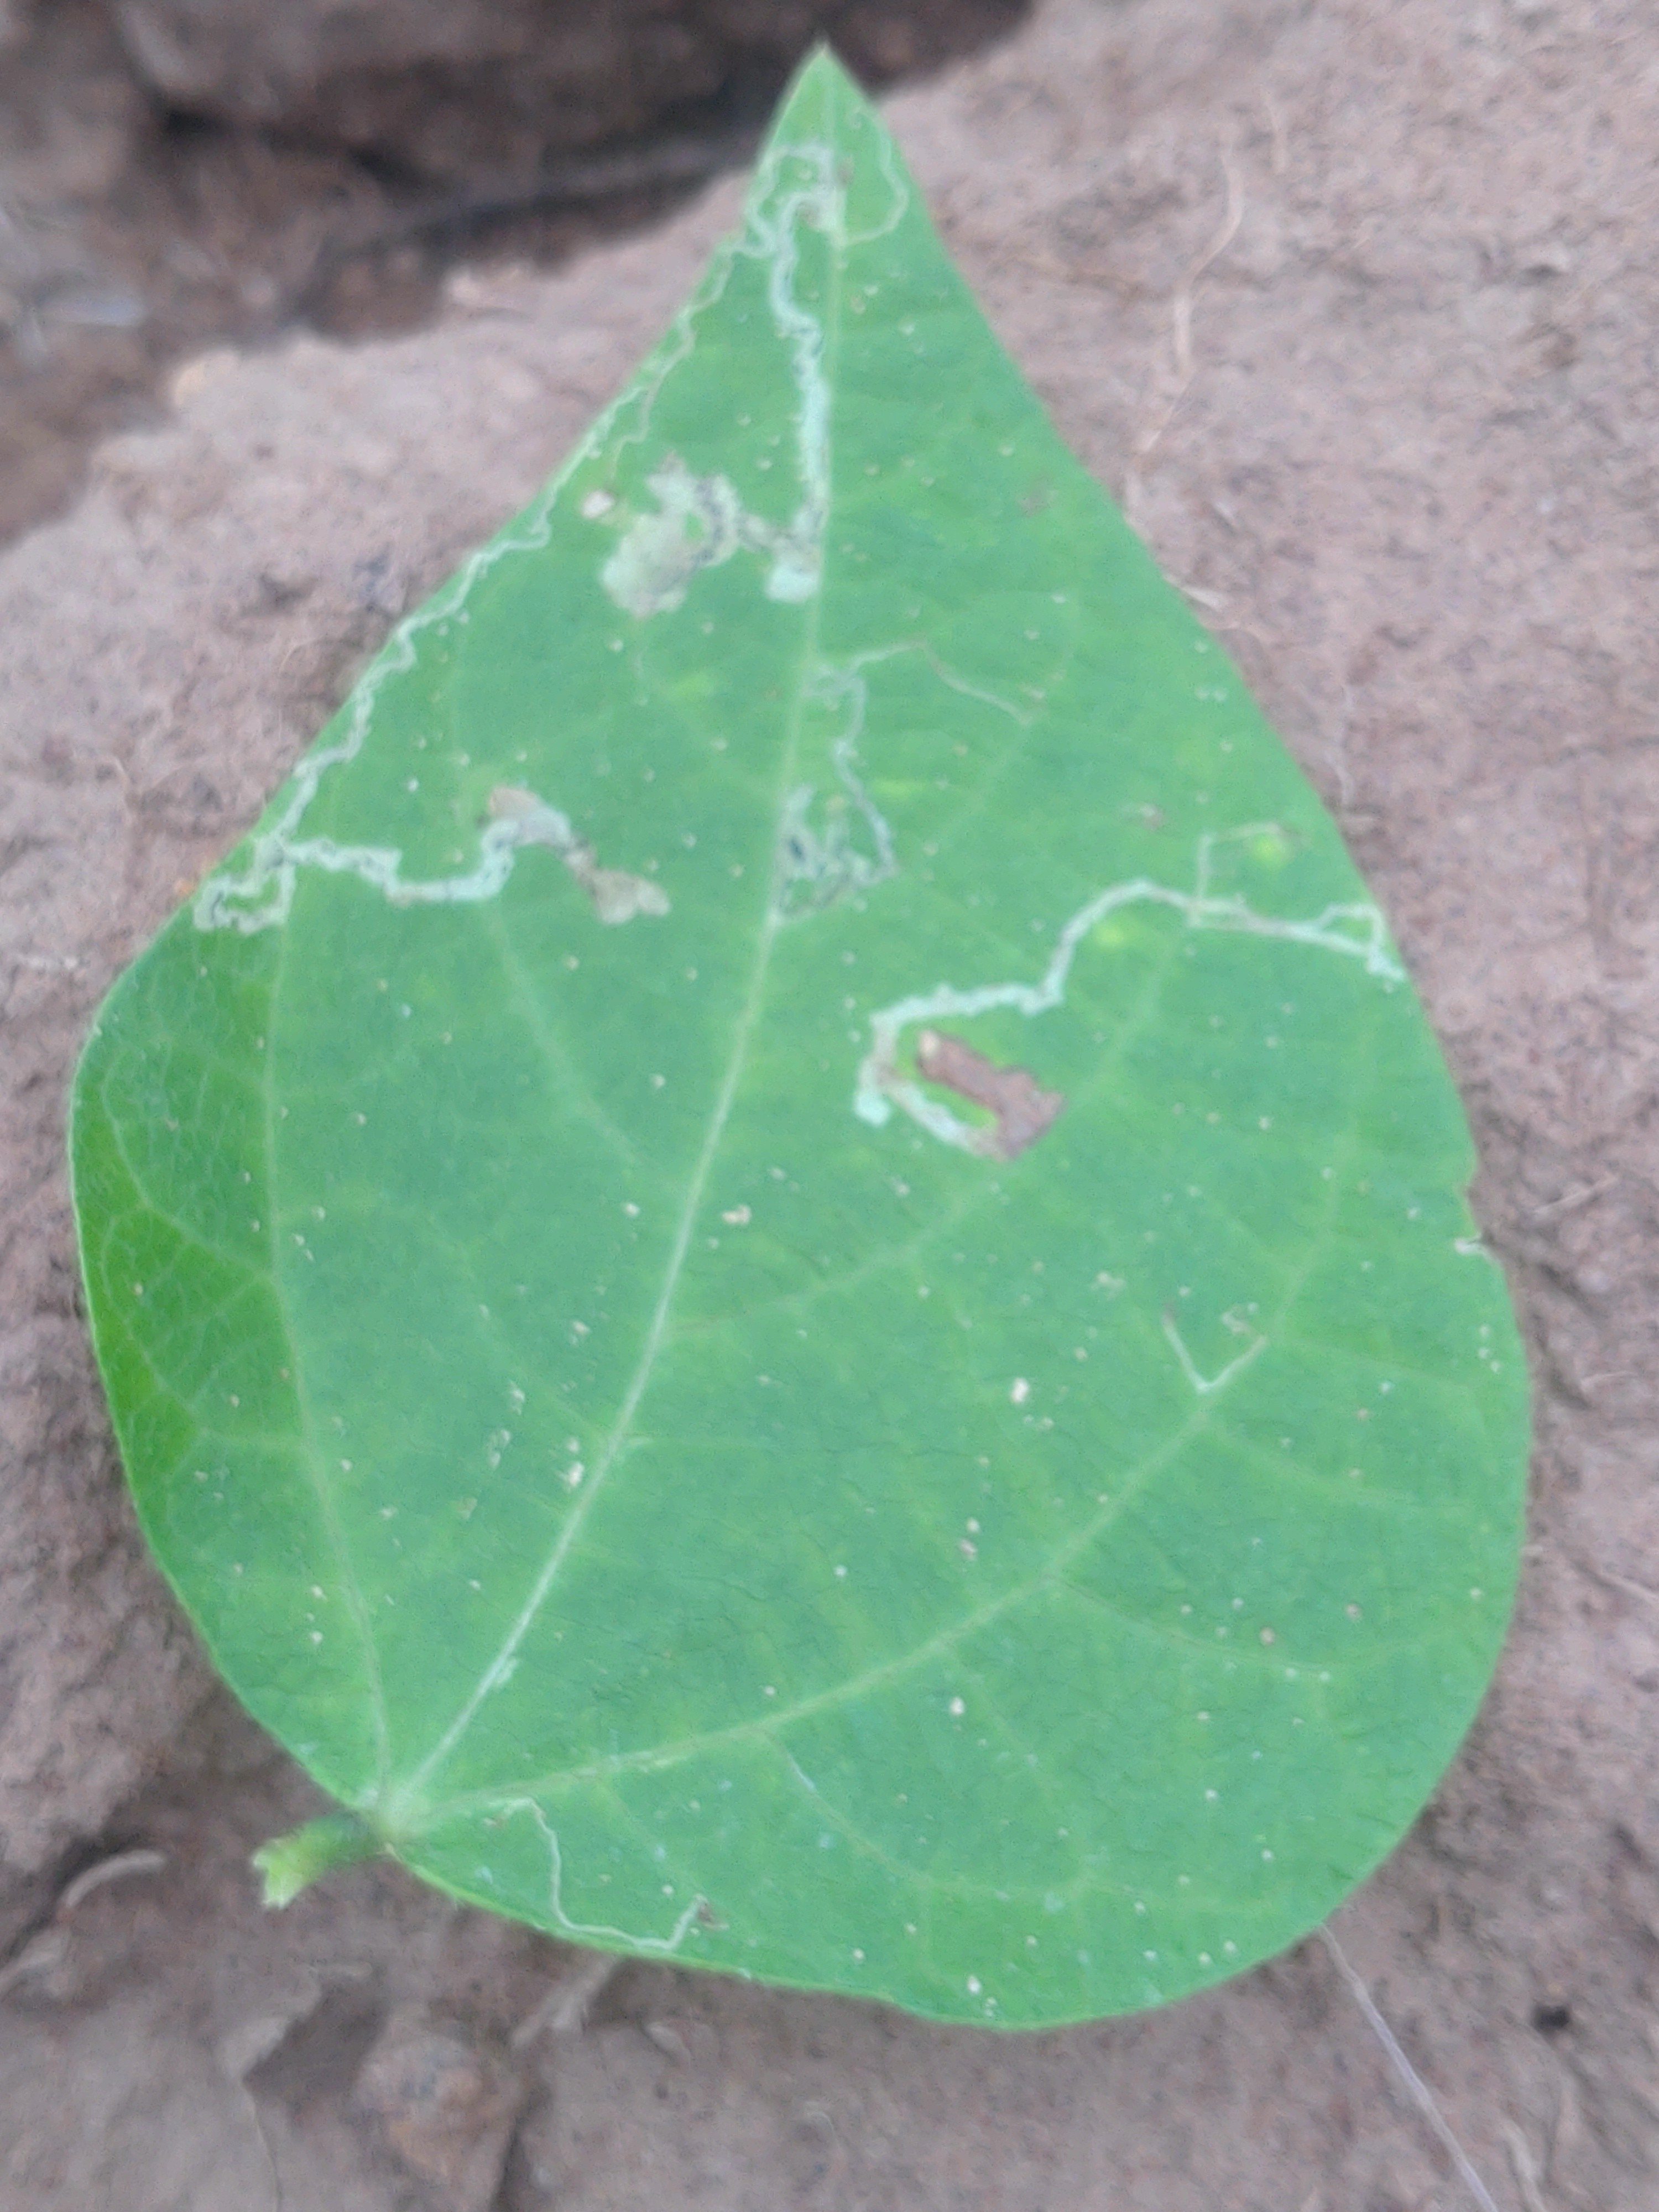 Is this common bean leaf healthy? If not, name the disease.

anthracnose
